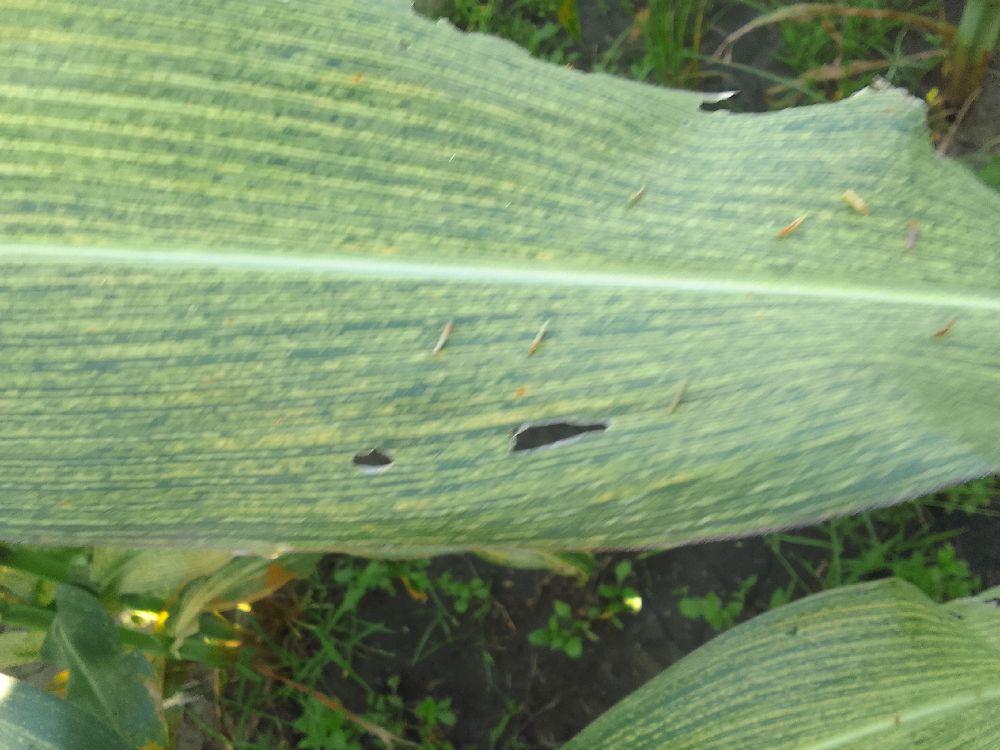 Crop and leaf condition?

maize, maize streak virus
